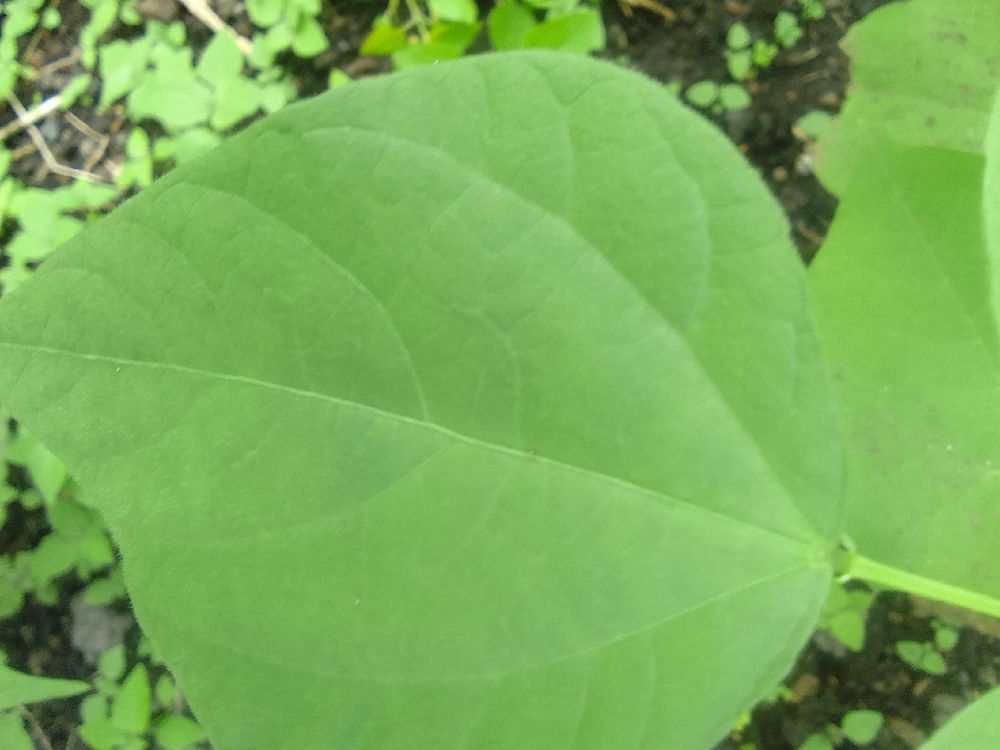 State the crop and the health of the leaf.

common bean, healthy
